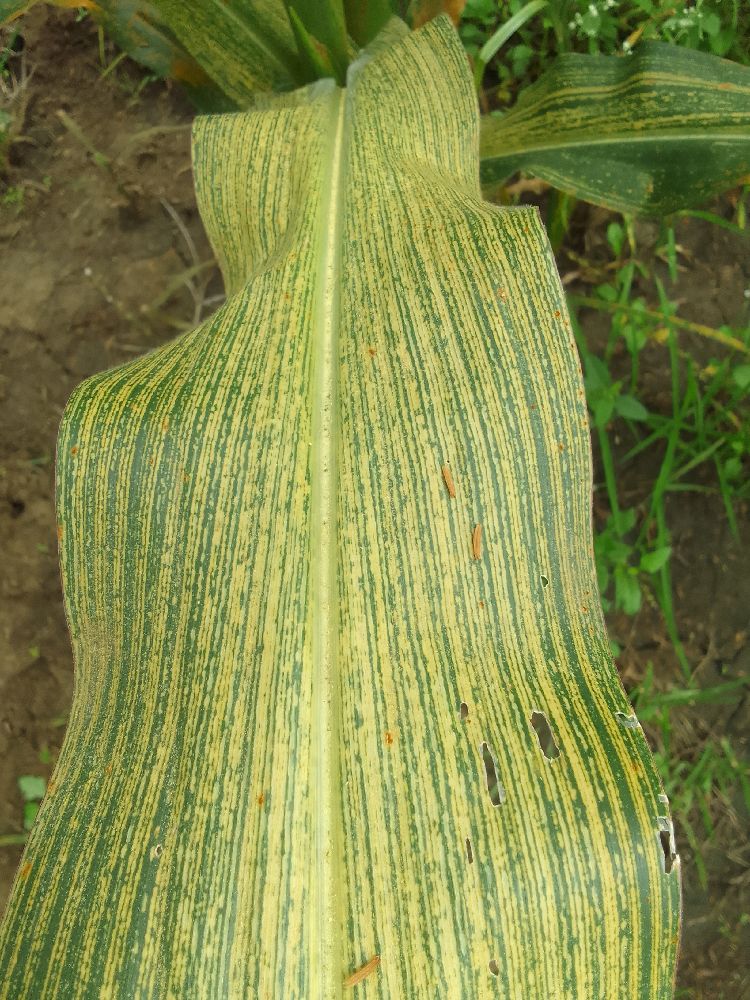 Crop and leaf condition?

maize, maize streak virus
